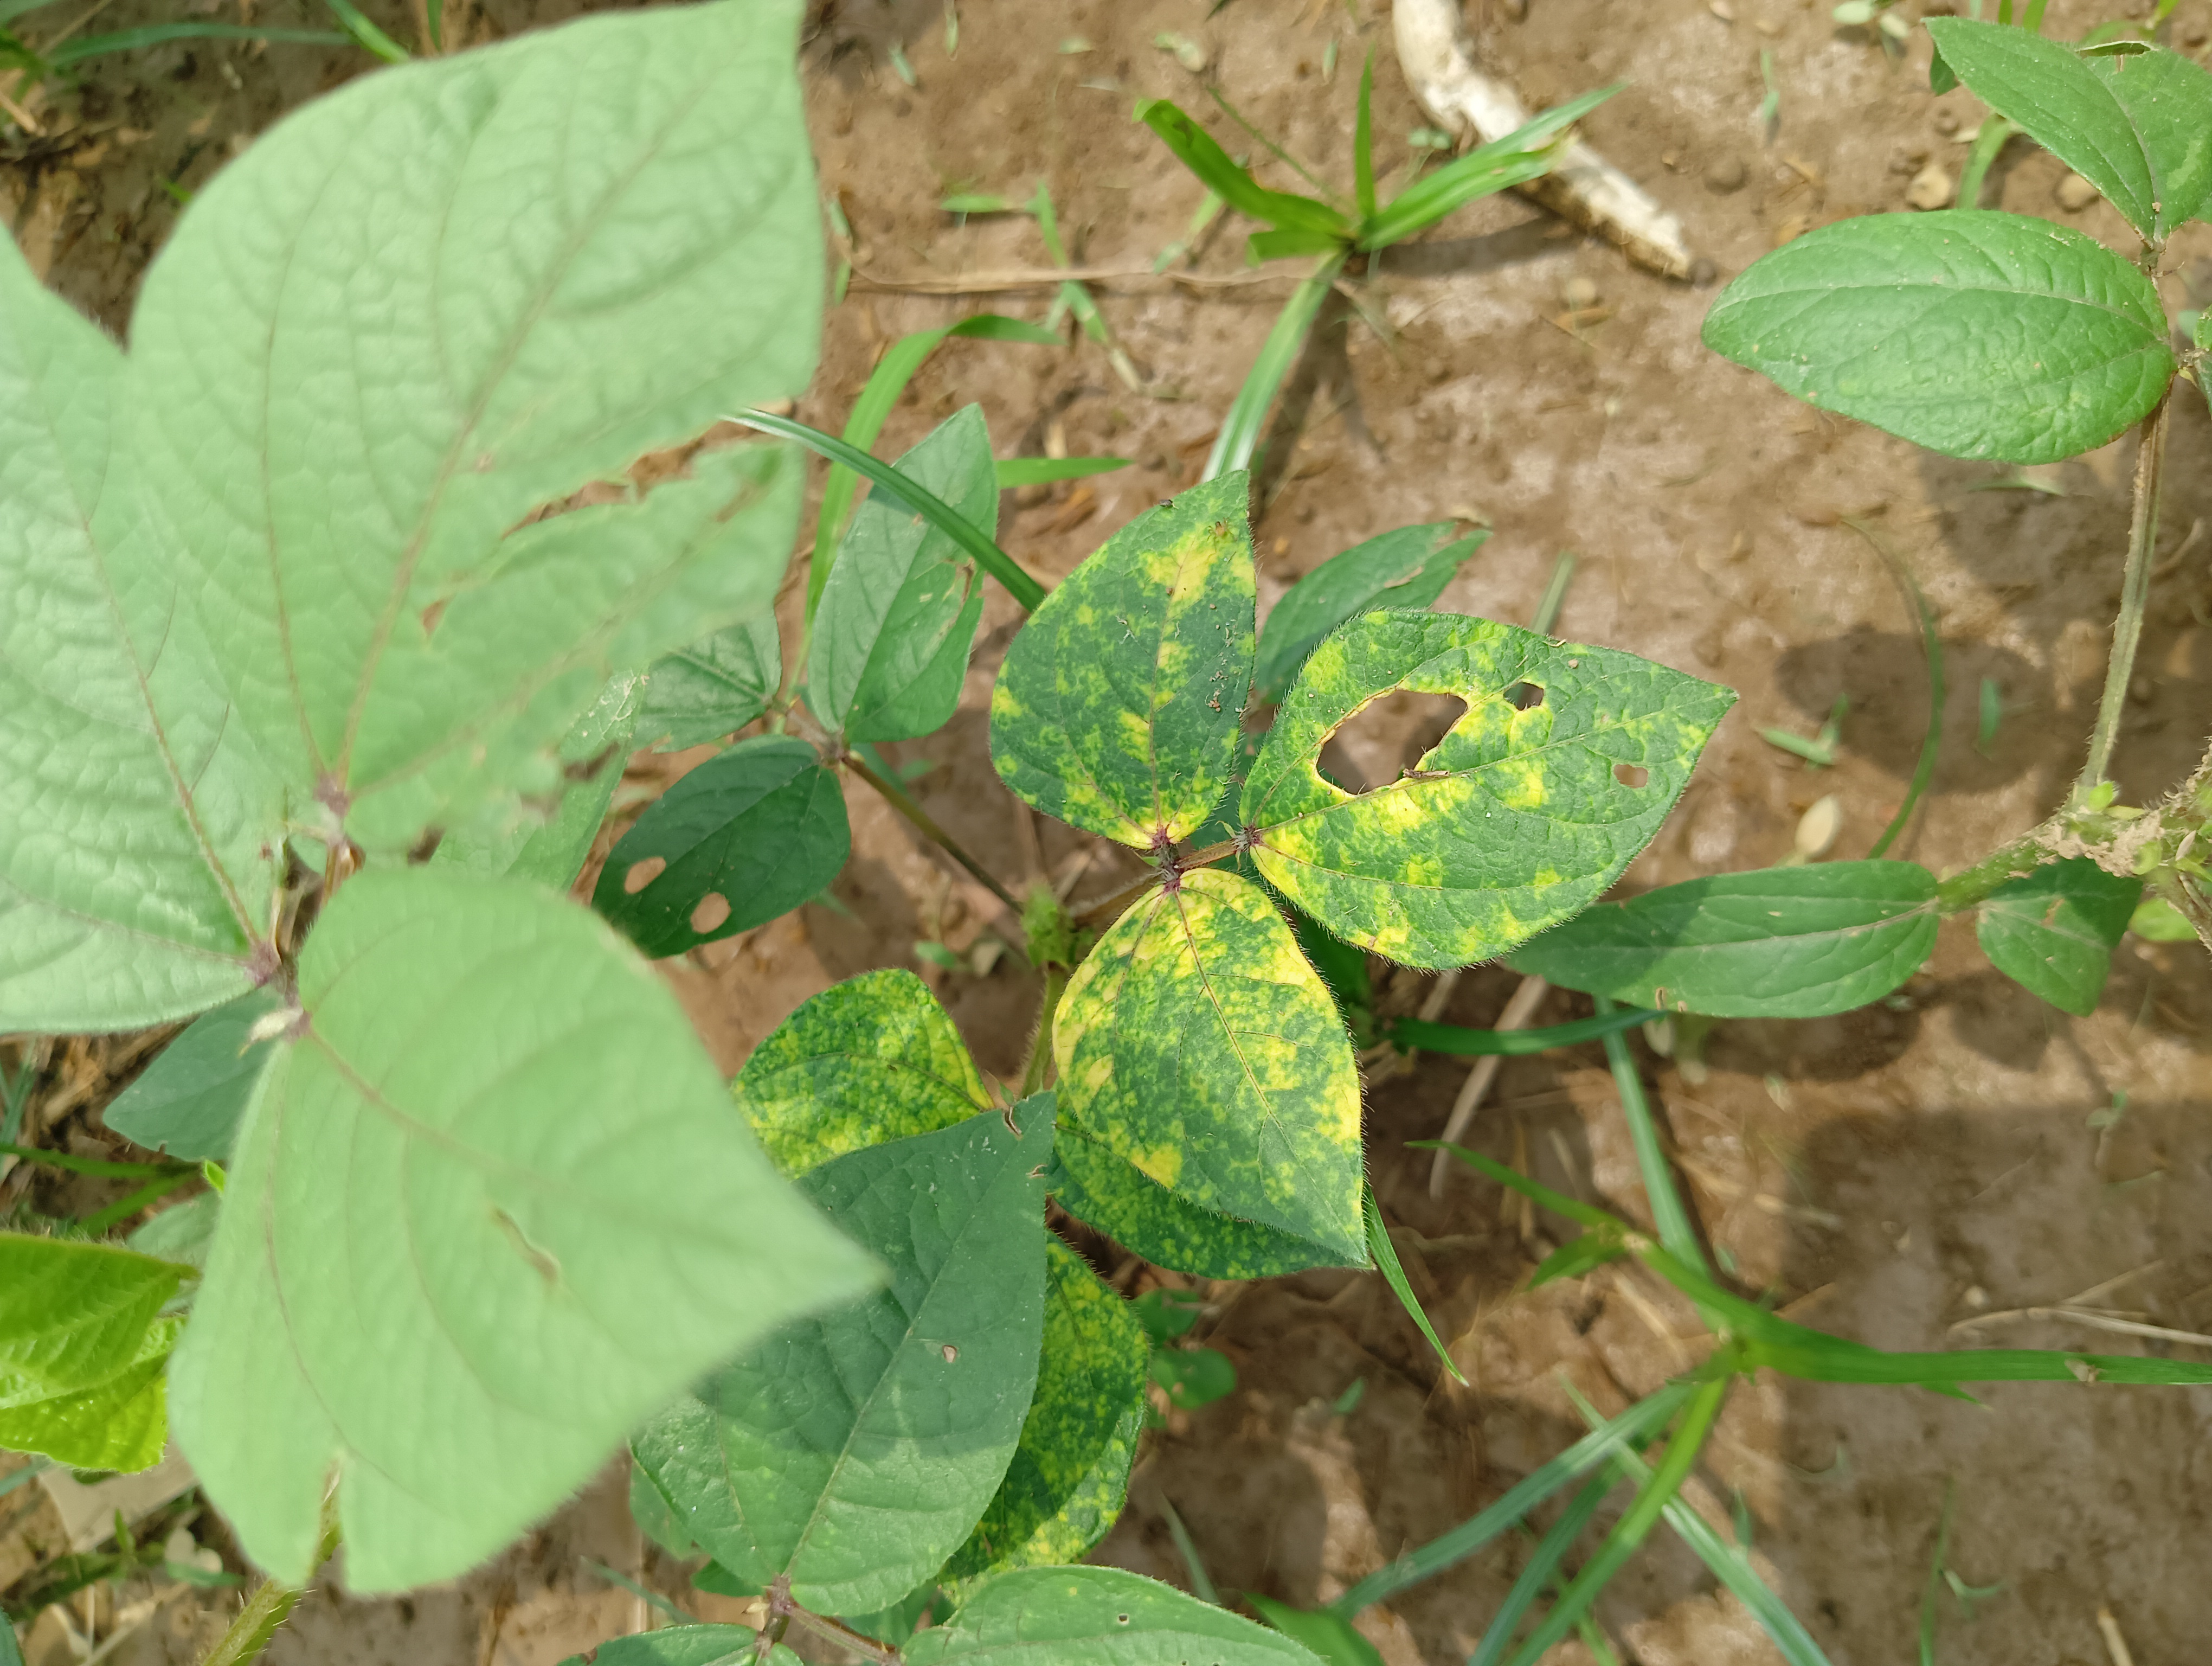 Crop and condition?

mungbean, yellow mosaic
